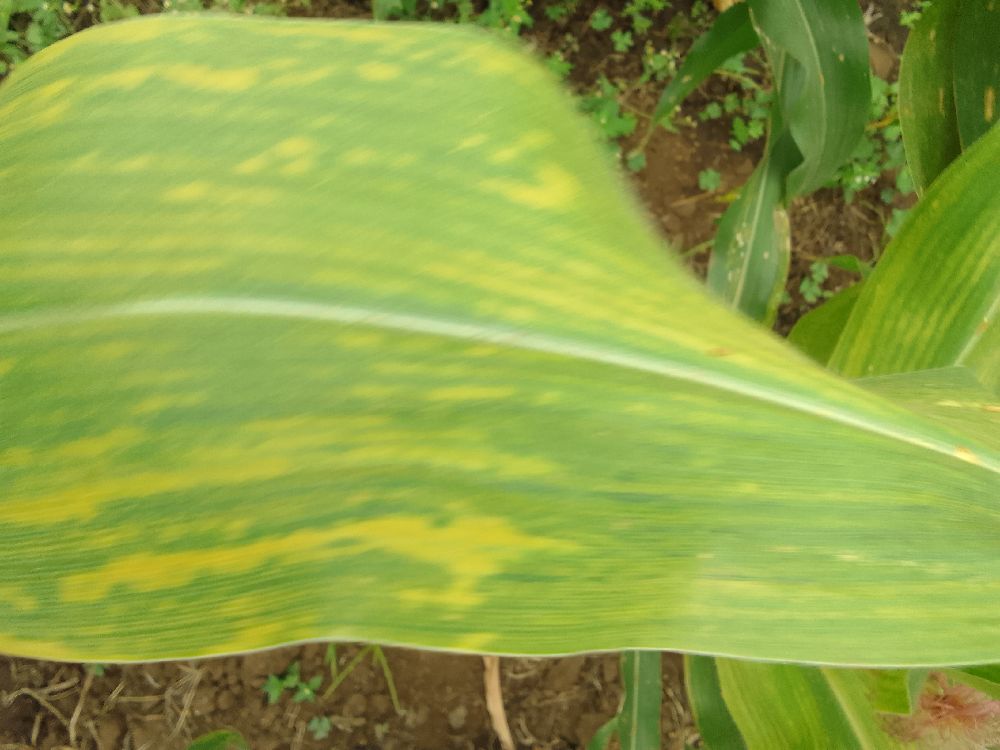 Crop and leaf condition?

maize, maize lethal necrosis
